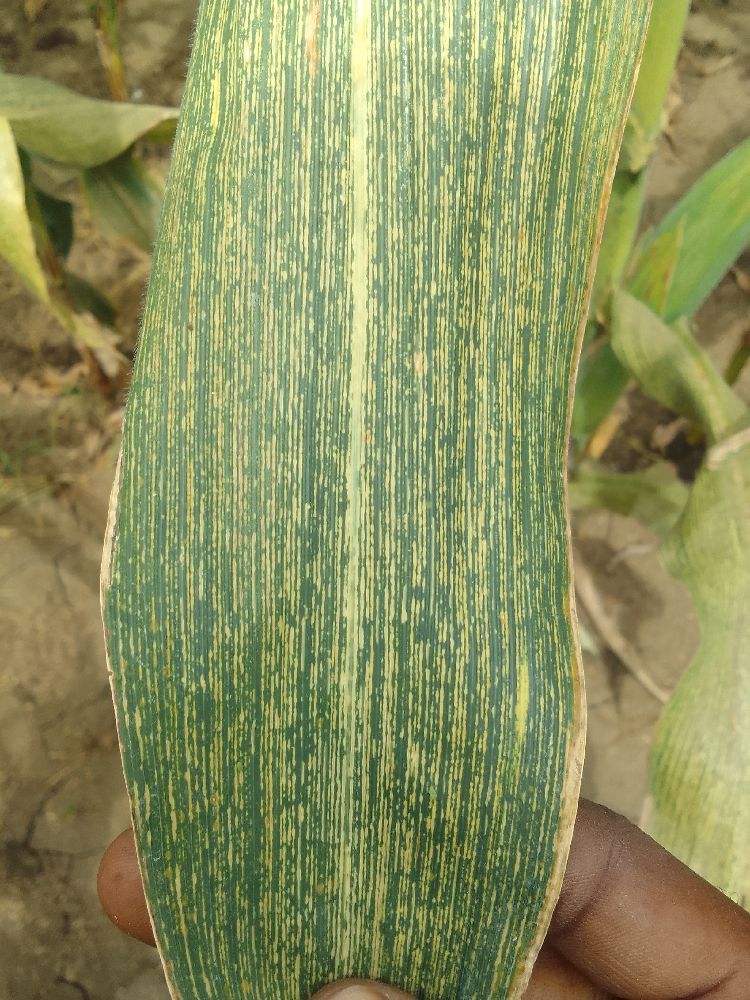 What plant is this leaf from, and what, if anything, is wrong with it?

maize, maize streak virus
